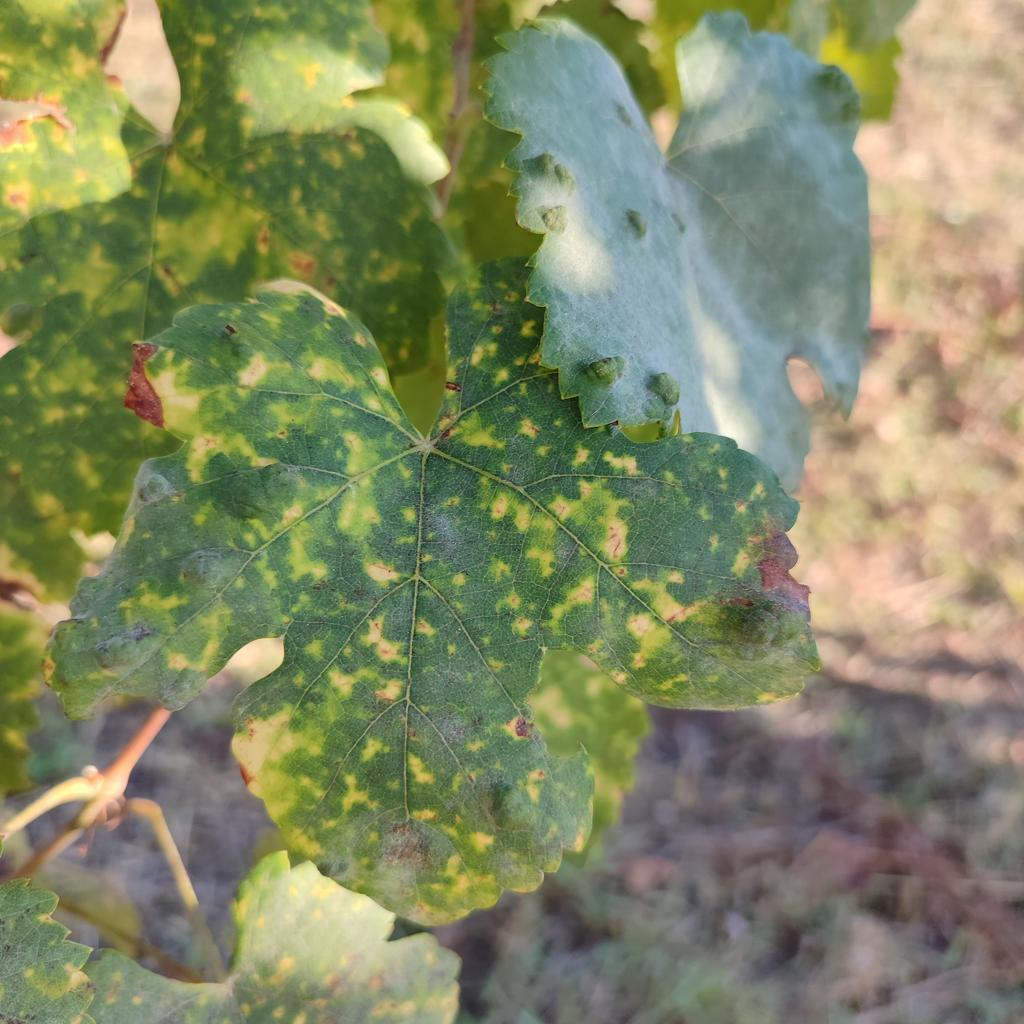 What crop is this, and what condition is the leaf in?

grapevine, esca complex
